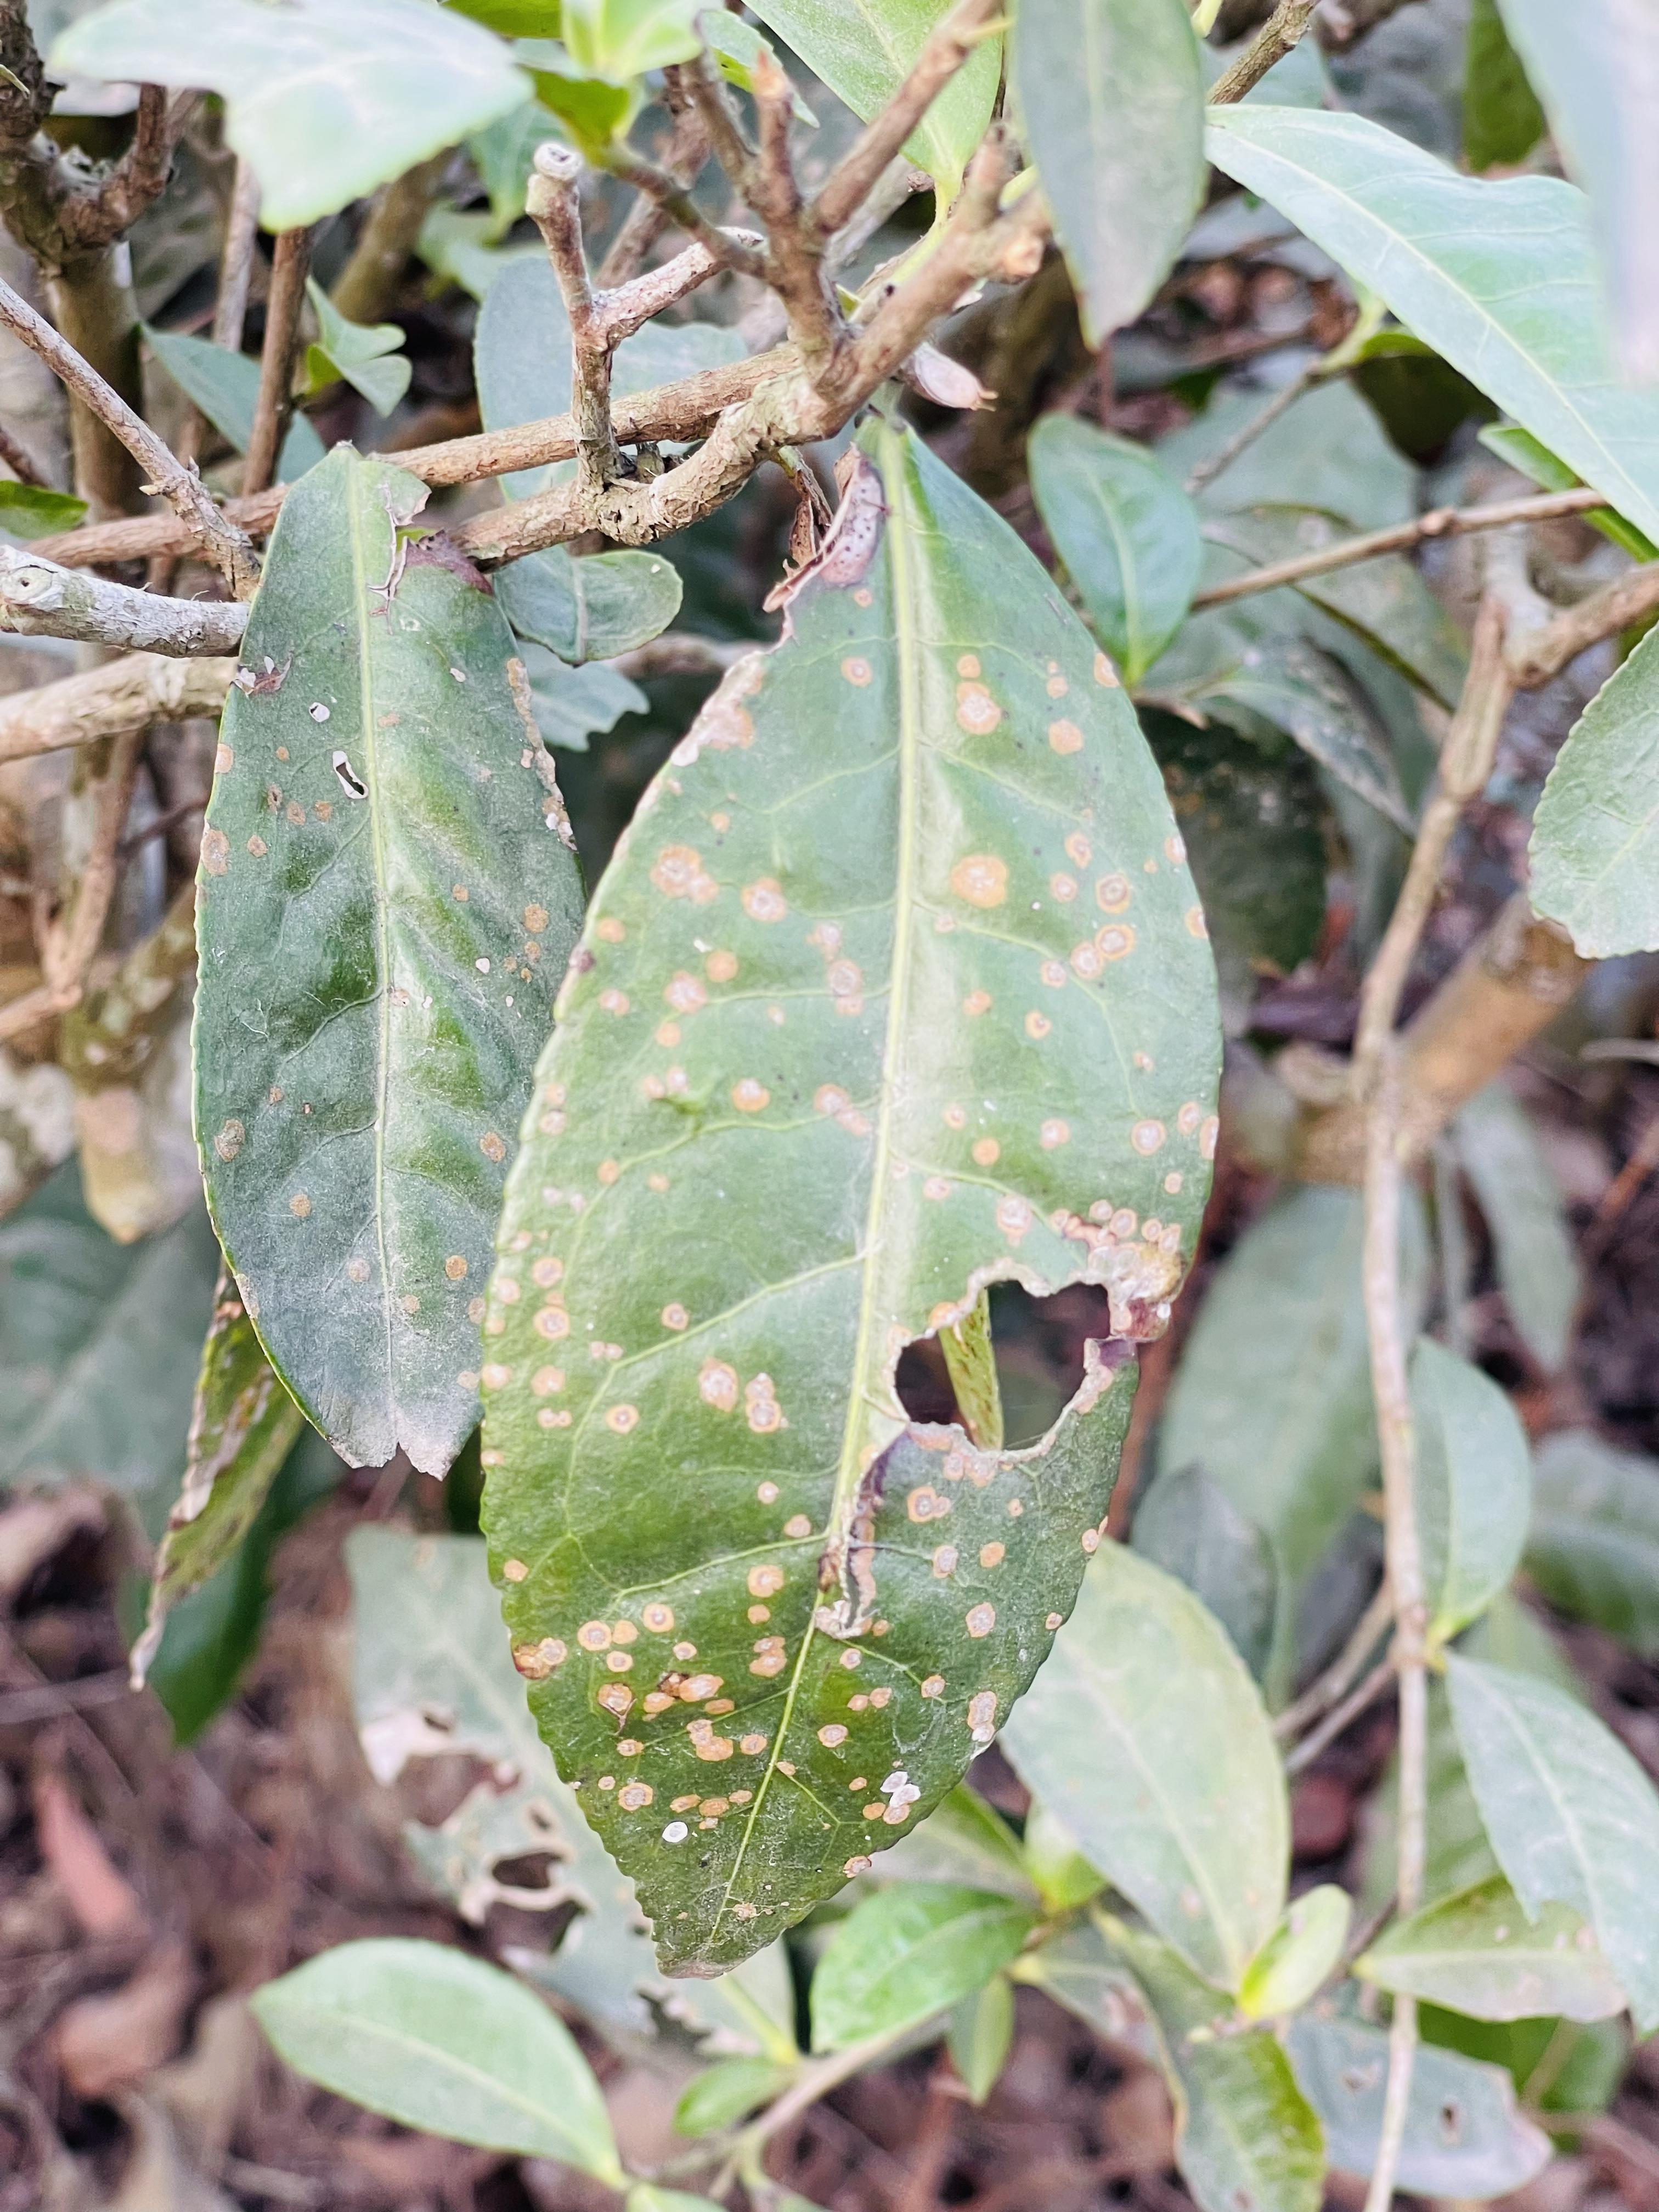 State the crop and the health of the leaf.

tea, red rust
